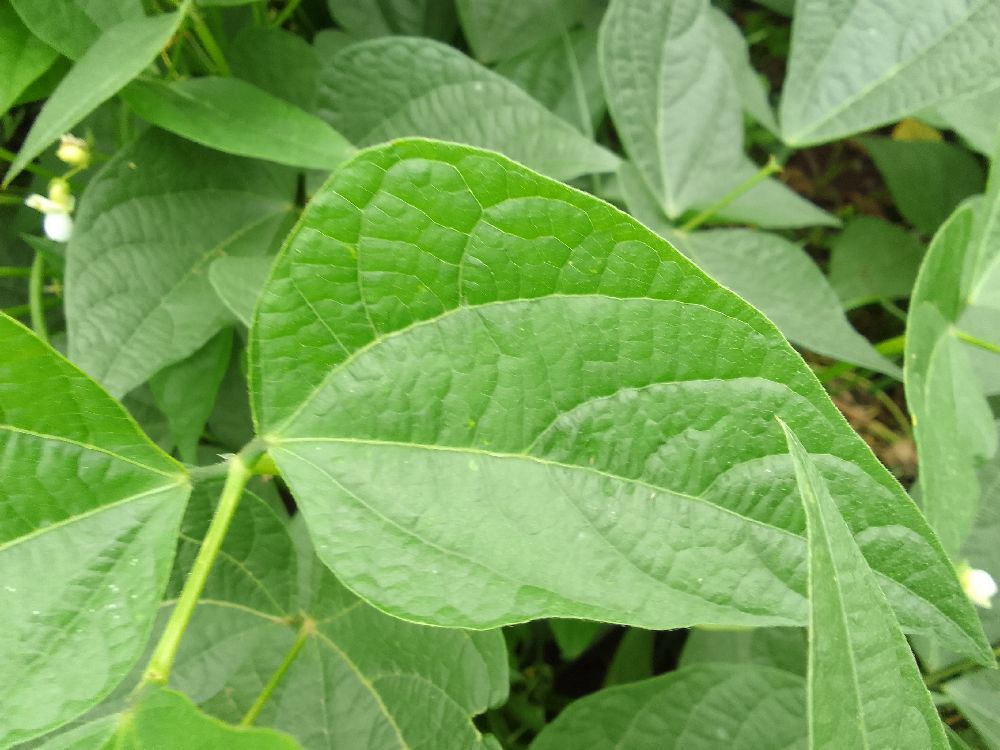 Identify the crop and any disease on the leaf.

common bean, healthy
